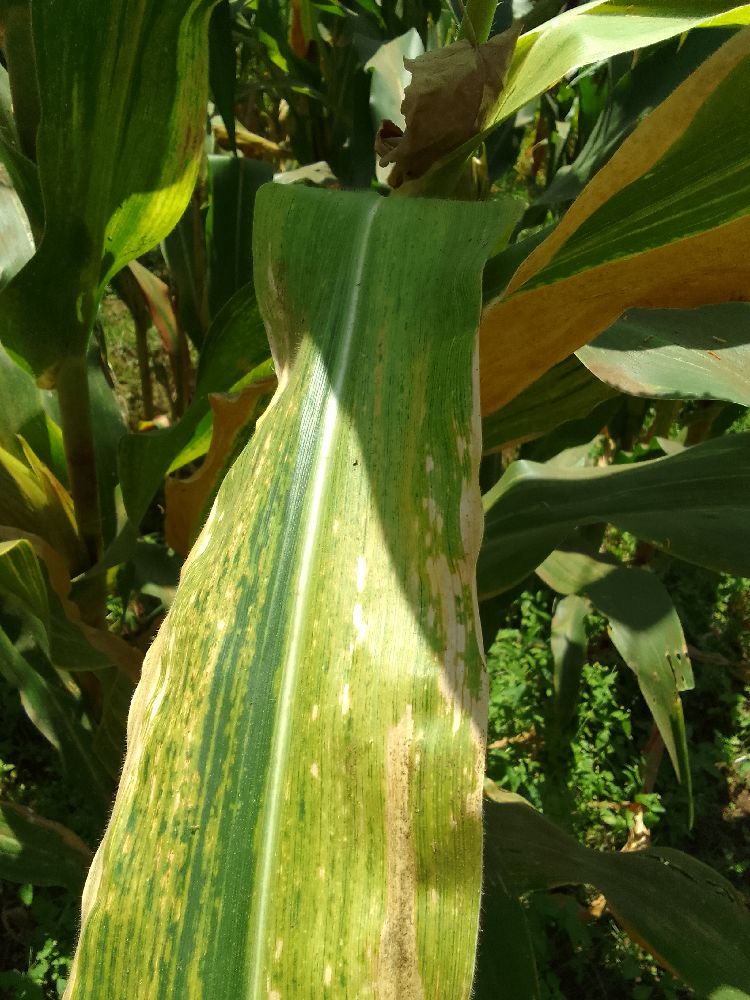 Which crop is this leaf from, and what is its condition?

maize, maize lethal necrosis
